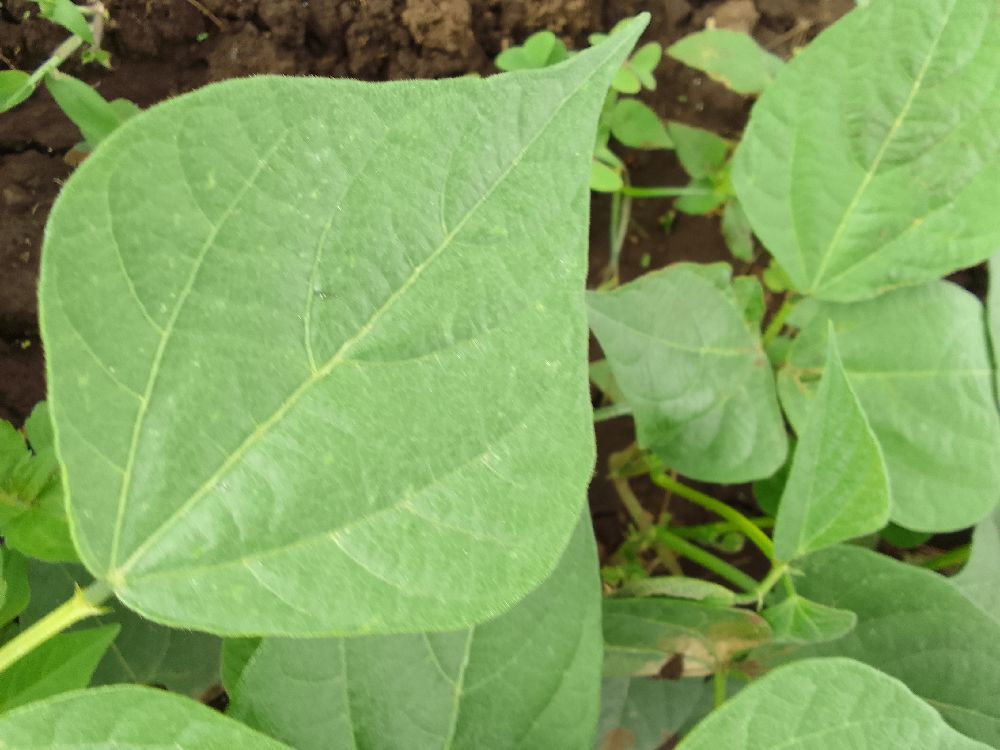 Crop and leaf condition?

common bean, healthy
